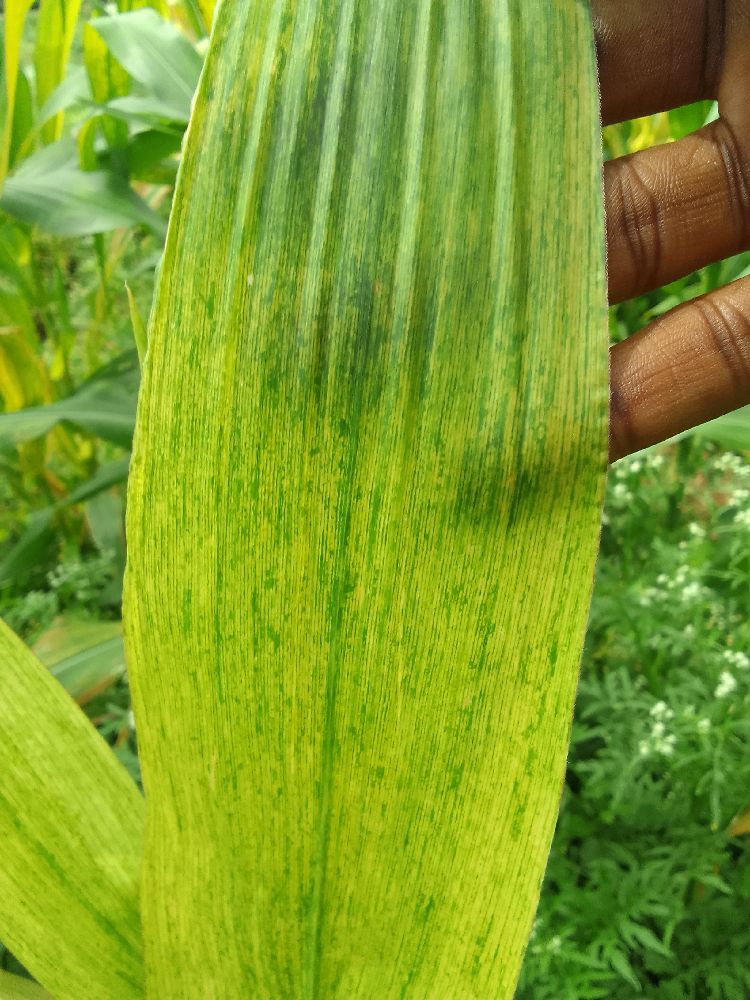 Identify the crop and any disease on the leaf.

maize, maize lethal necrosis
